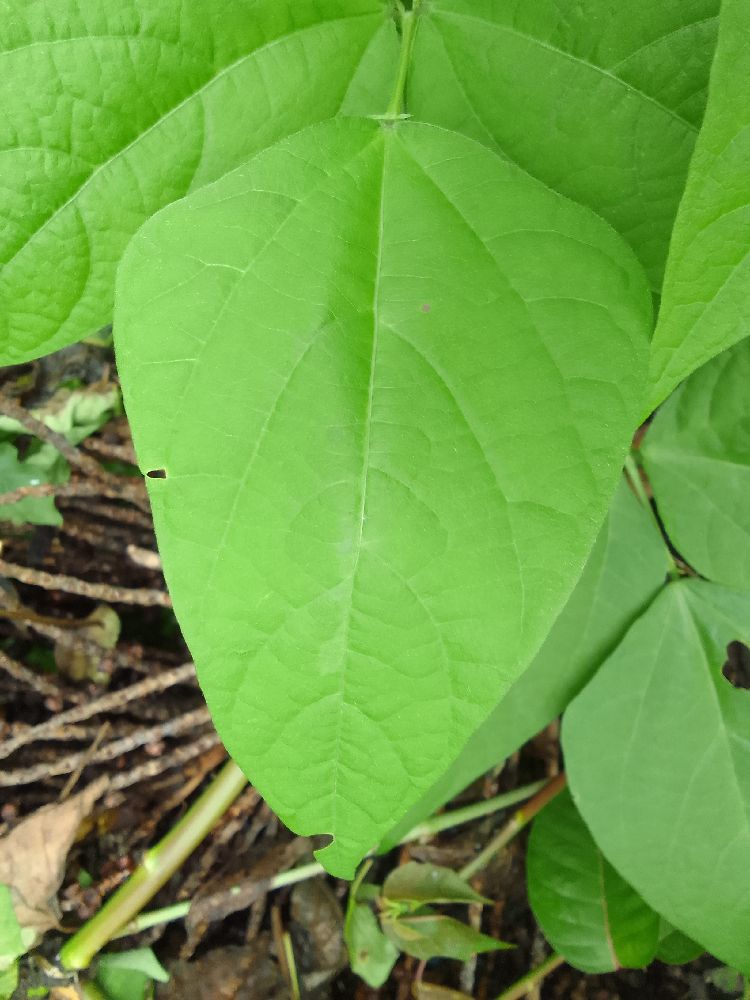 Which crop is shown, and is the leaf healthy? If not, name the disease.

common bean, healthy
